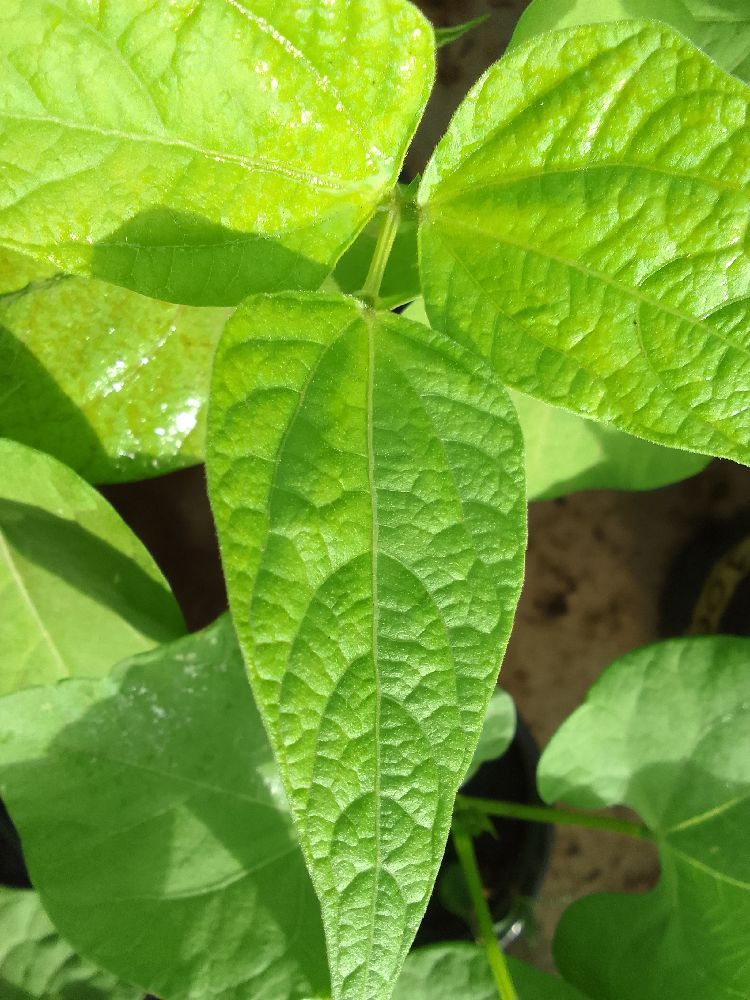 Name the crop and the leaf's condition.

common bean, healthy
